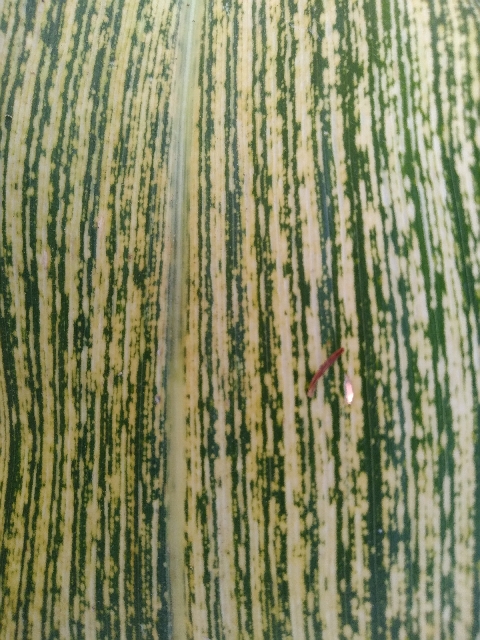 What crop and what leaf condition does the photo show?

maize, maize streak virus
